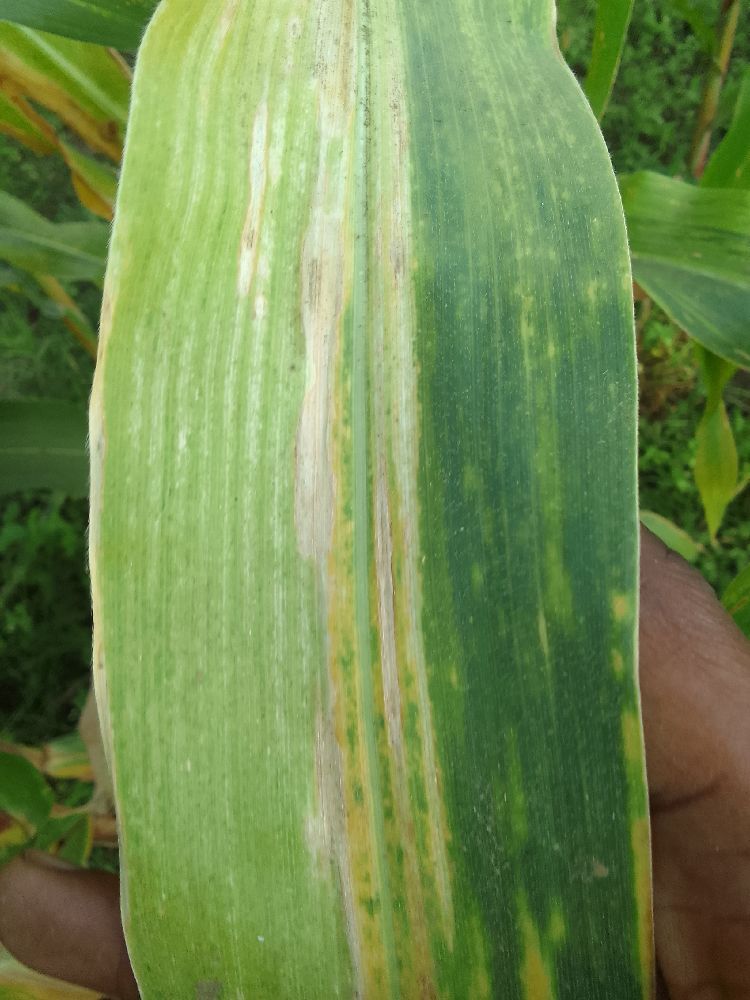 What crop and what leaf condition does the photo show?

maize, maize lethal necrosis
